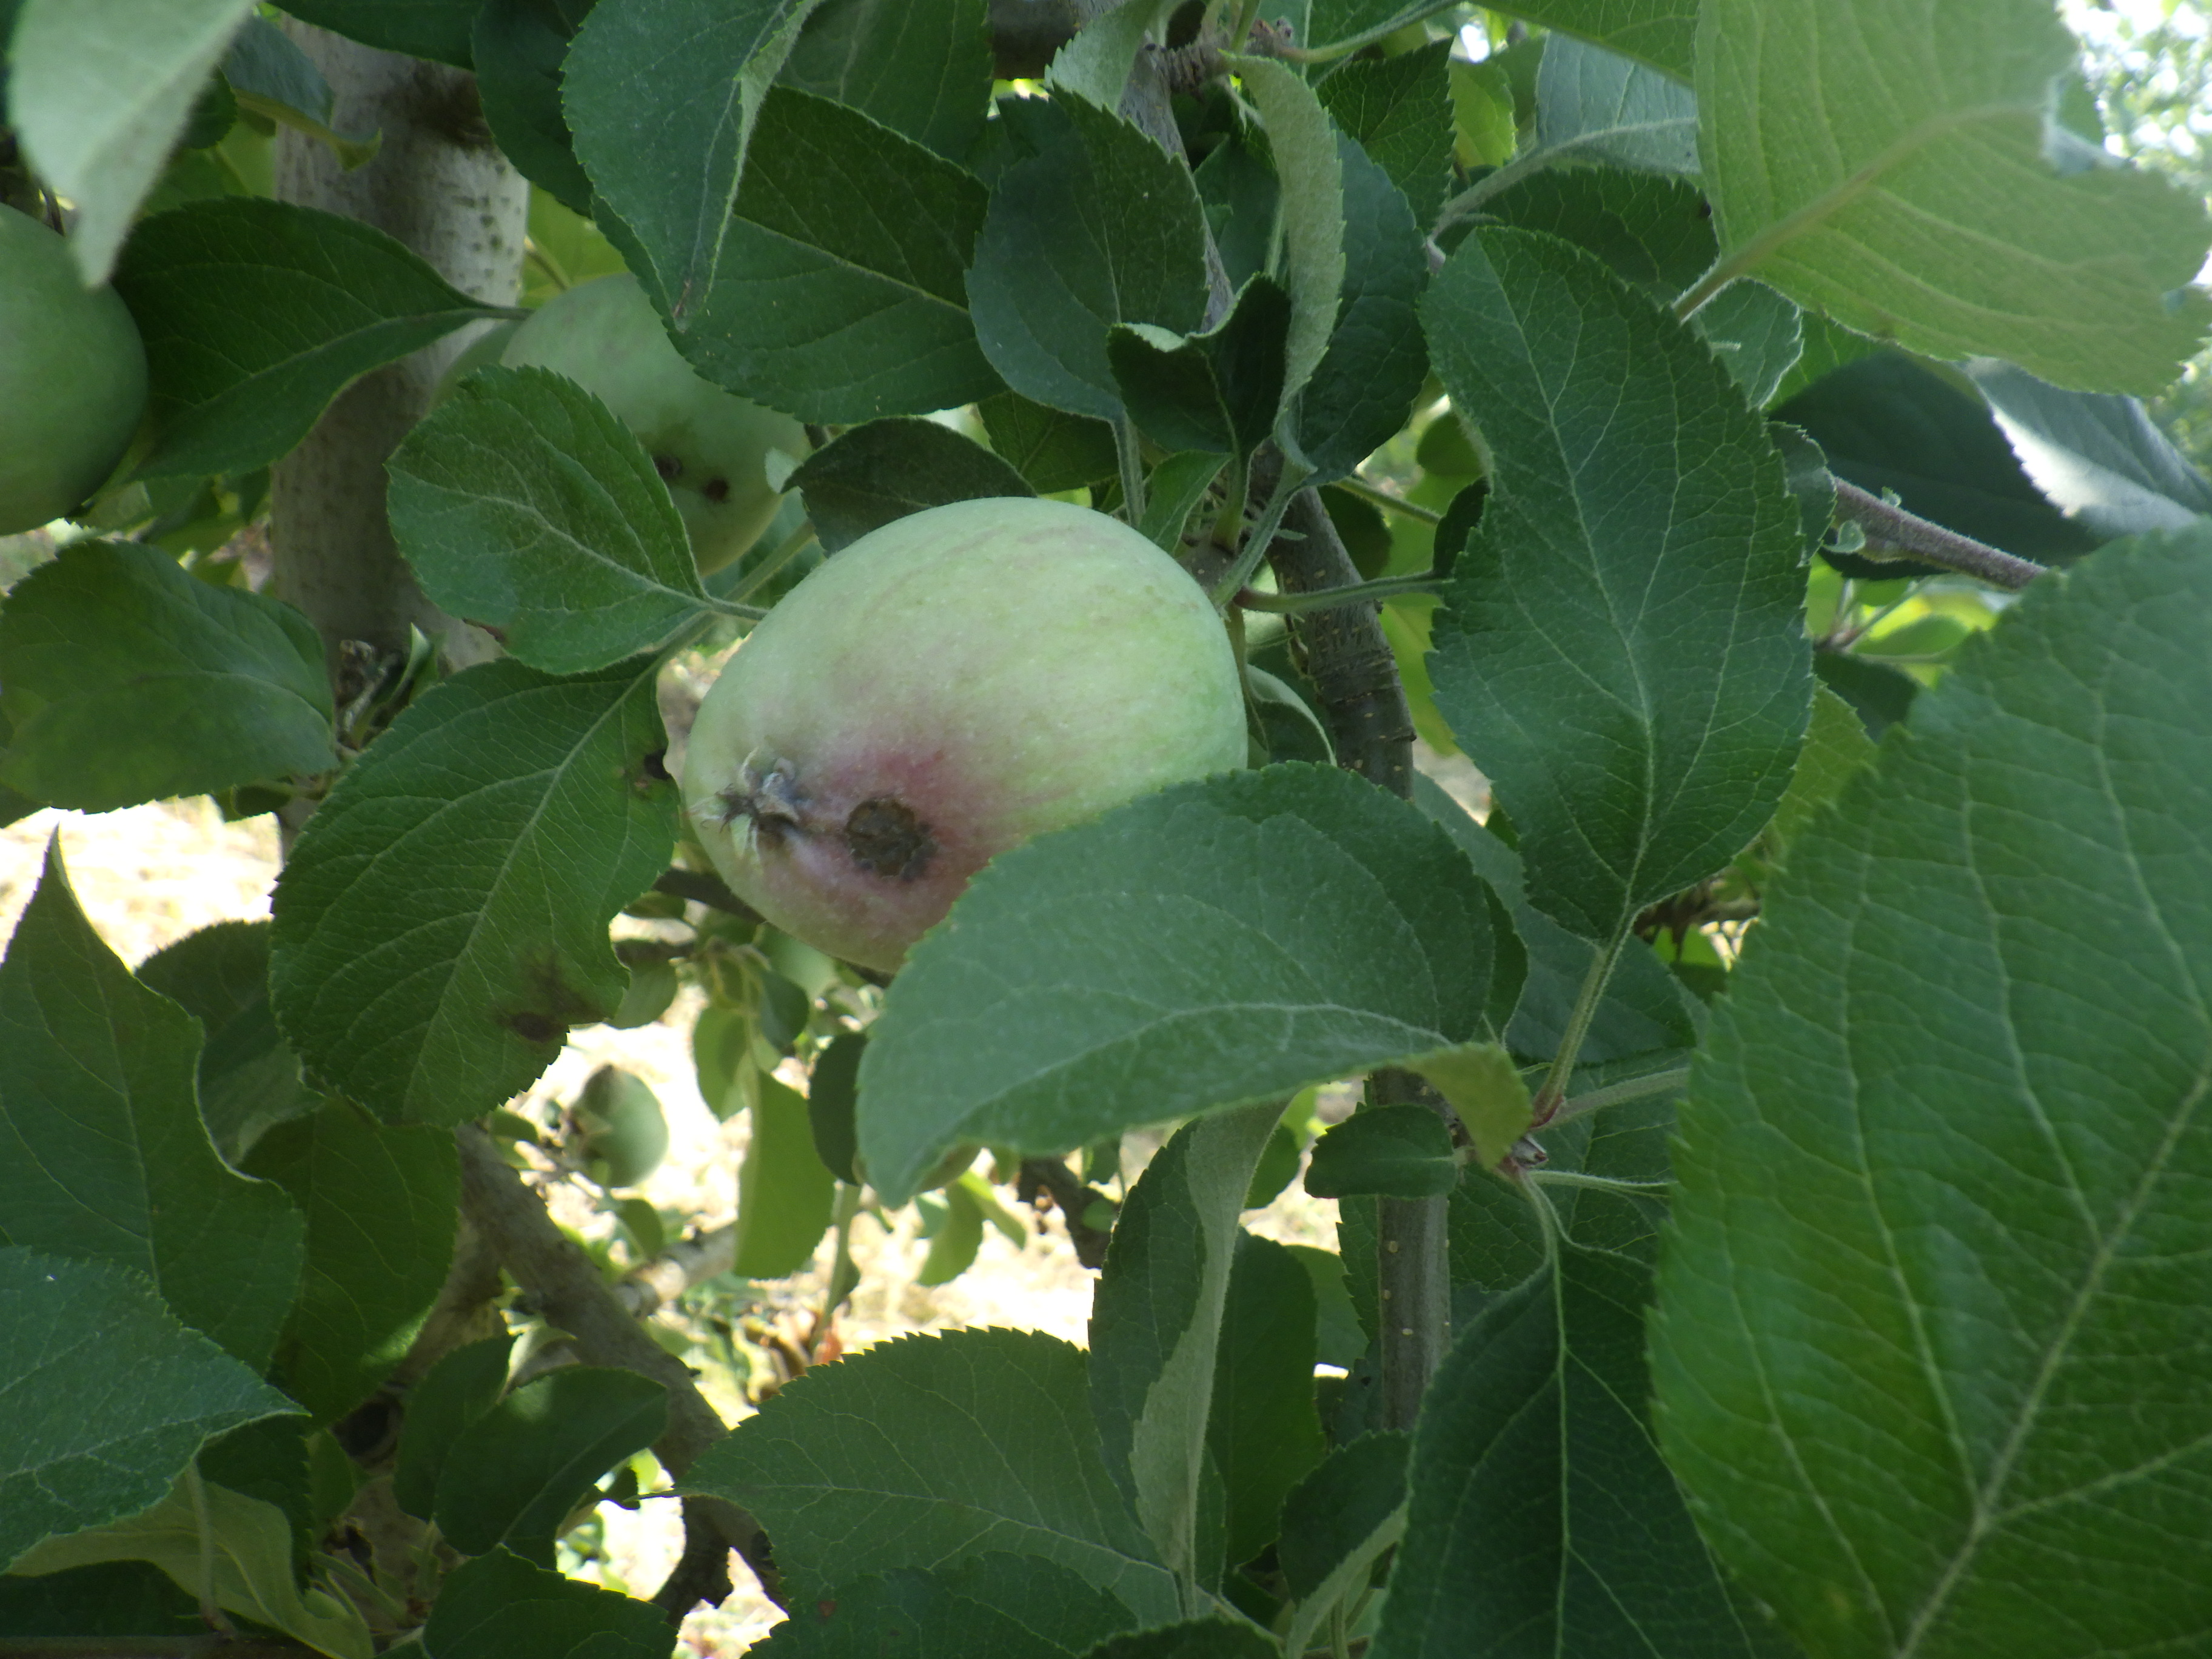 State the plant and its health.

apple, scab
